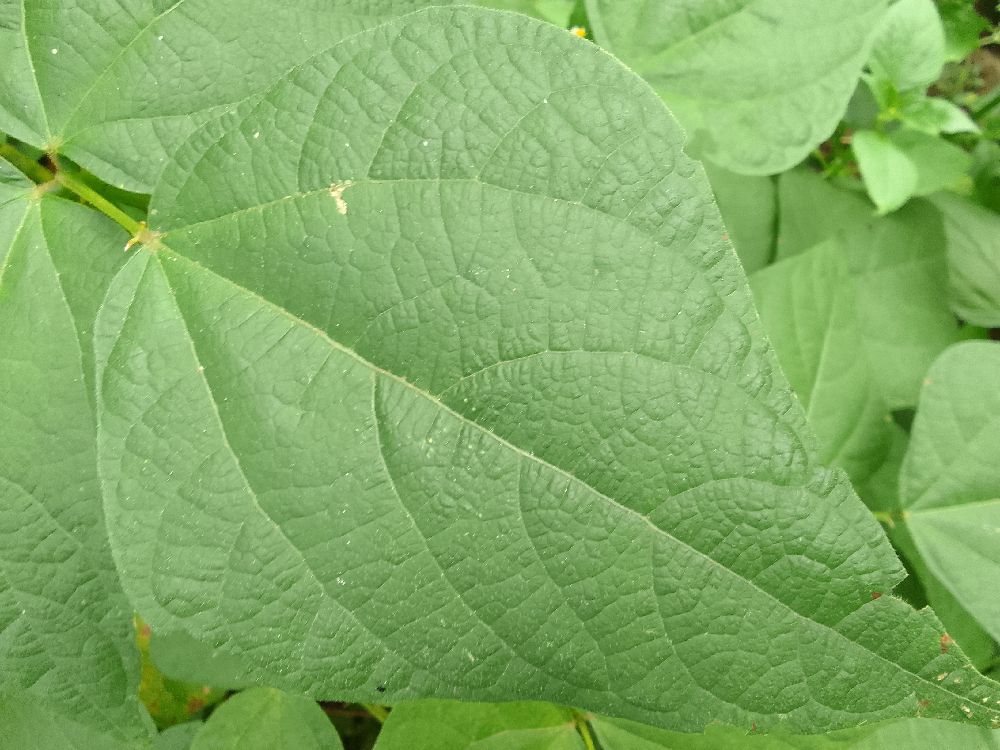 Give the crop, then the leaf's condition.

common bean, healthy
